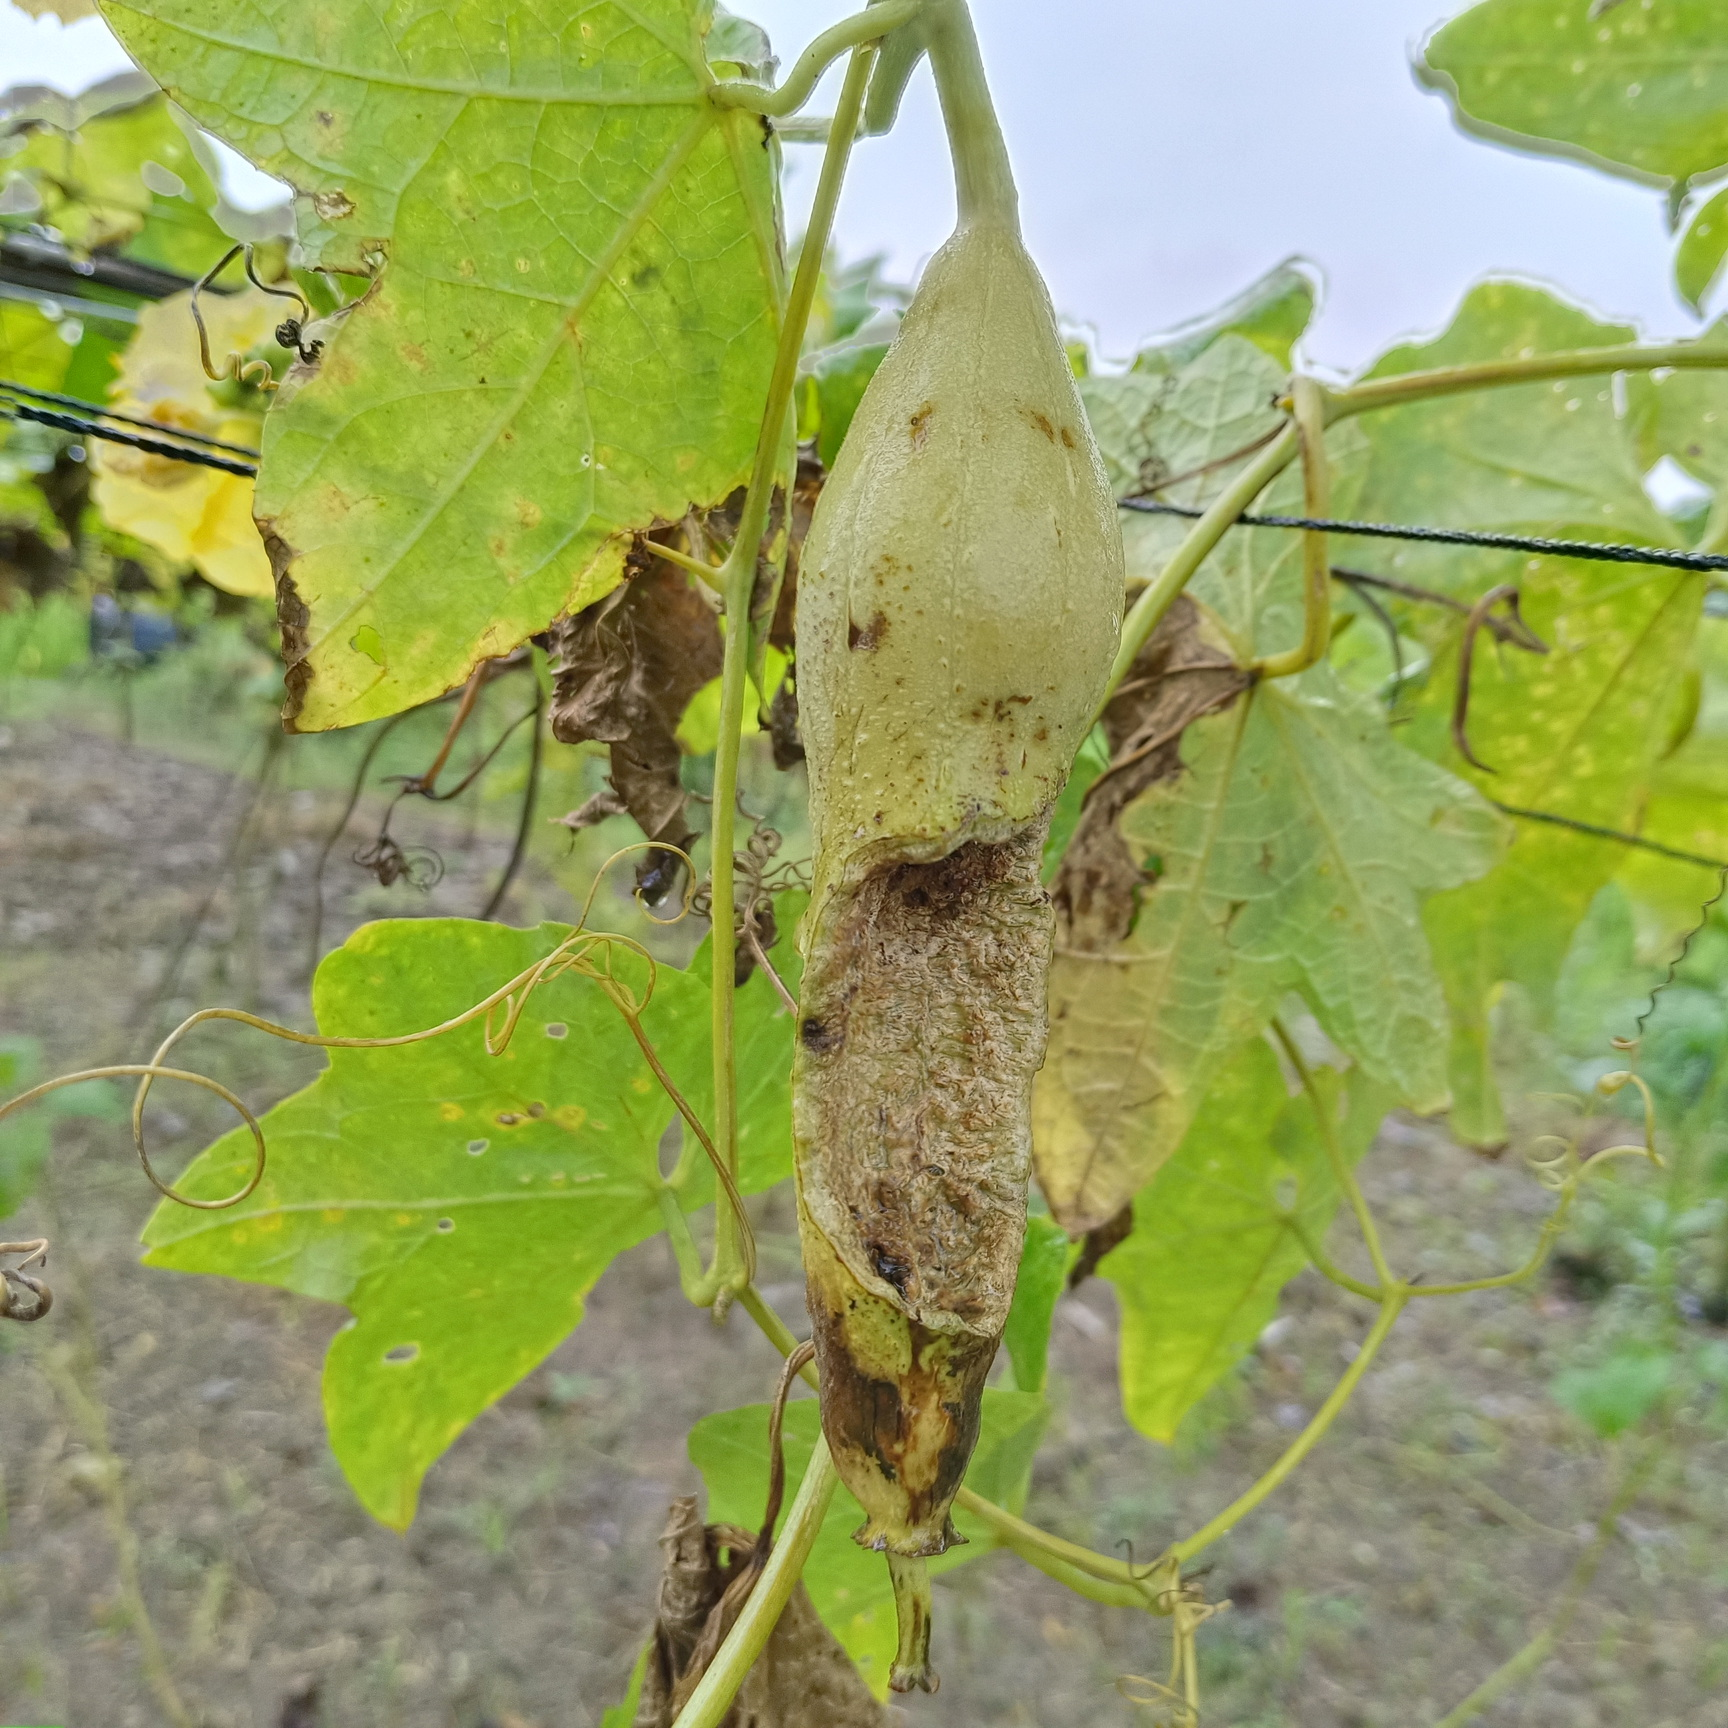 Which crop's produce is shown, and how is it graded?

luffa, faulty
